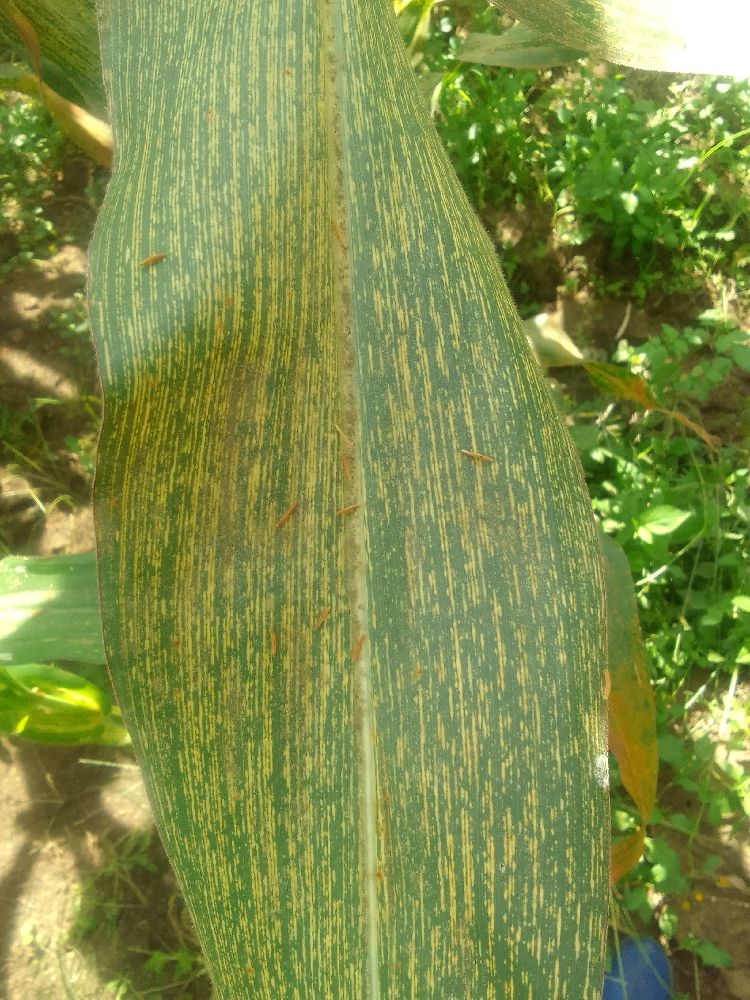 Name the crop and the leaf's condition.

maize, maize streak virus
